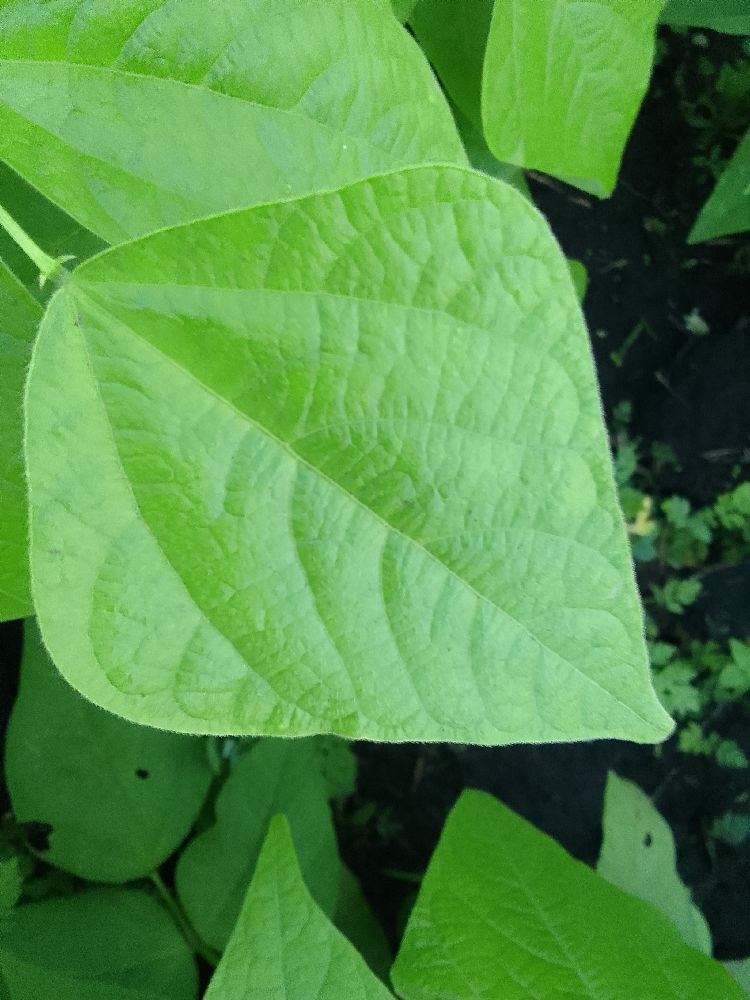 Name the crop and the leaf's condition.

common bean, healthy
